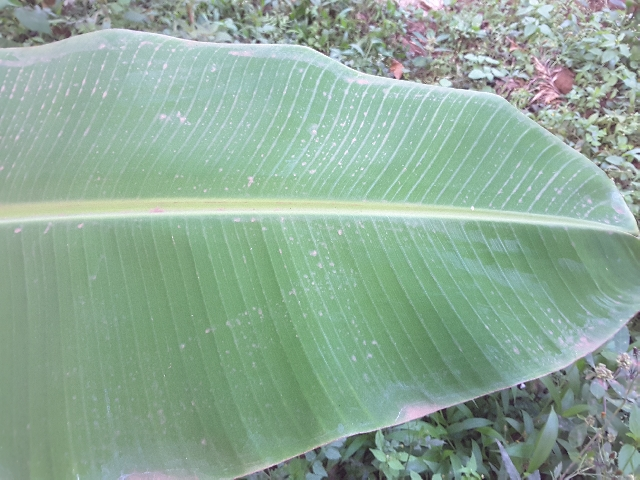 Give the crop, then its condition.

banana, healthy
